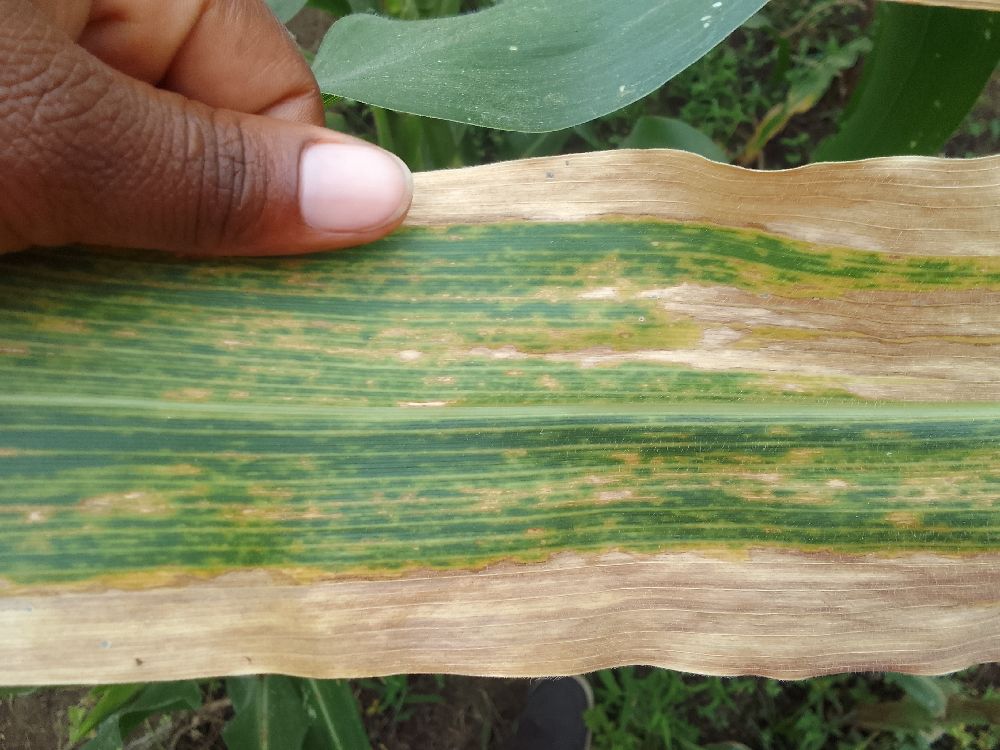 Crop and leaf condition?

maize, maize lethal necrosis
